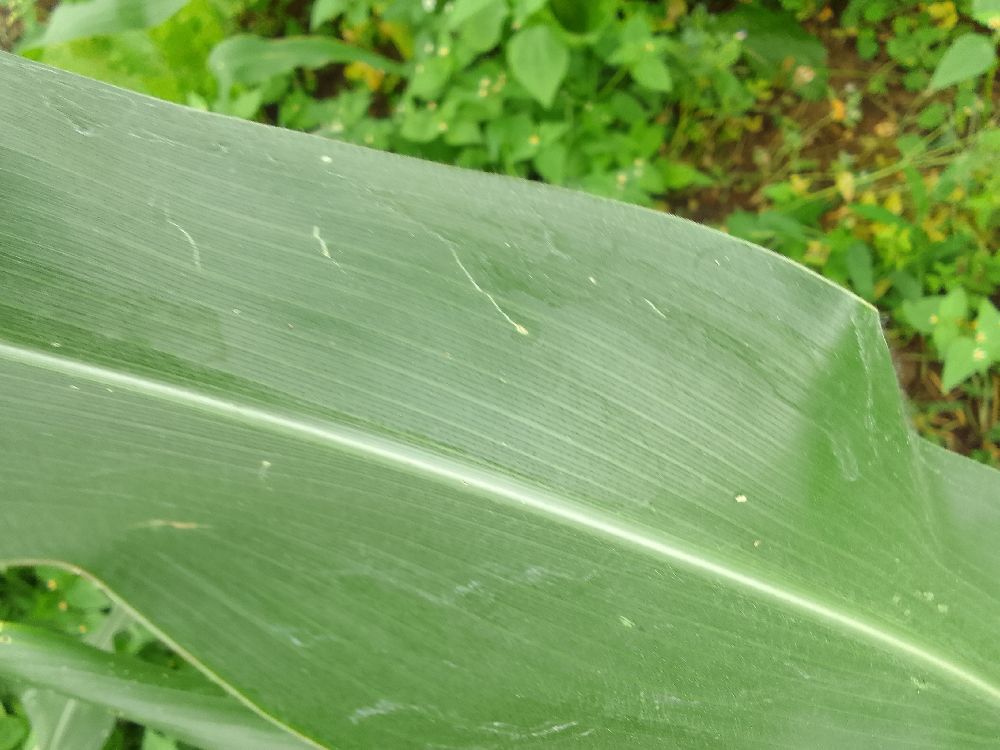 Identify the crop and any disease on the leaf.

maize, healthy
